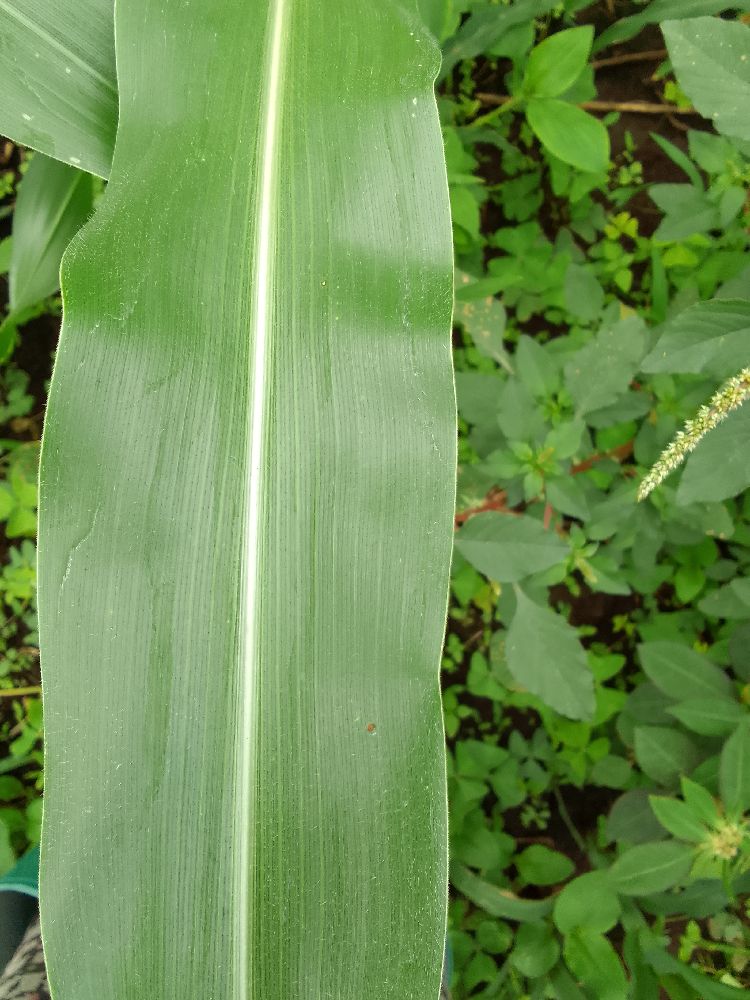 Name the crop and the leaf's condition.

maize, healthy
